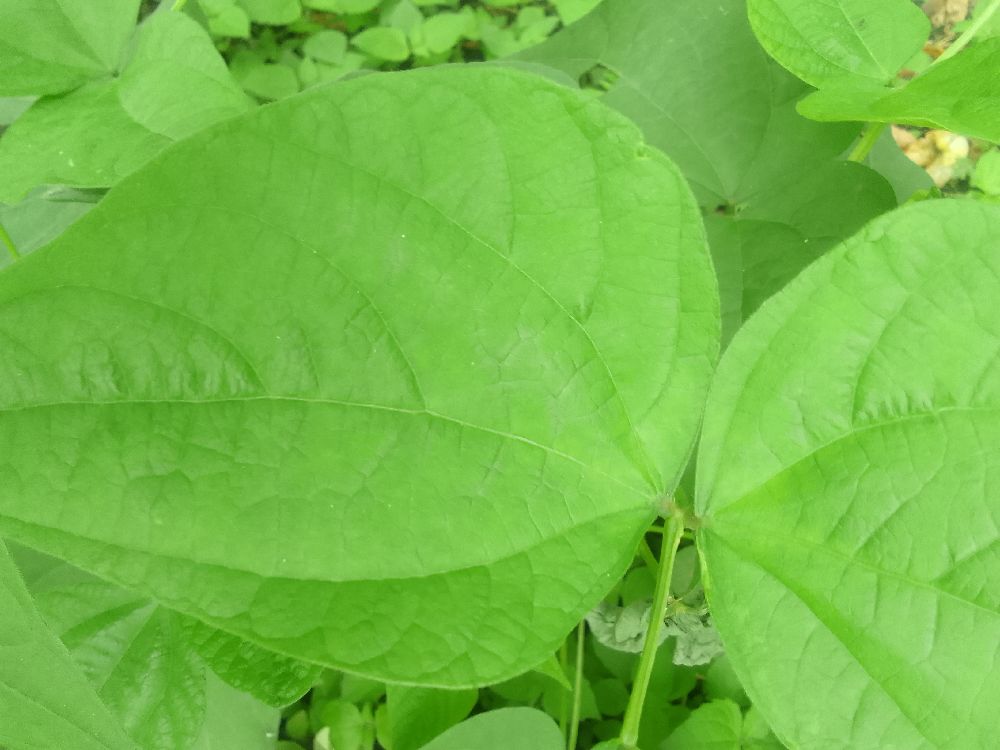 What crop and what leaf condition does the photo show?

common bean, healthy
